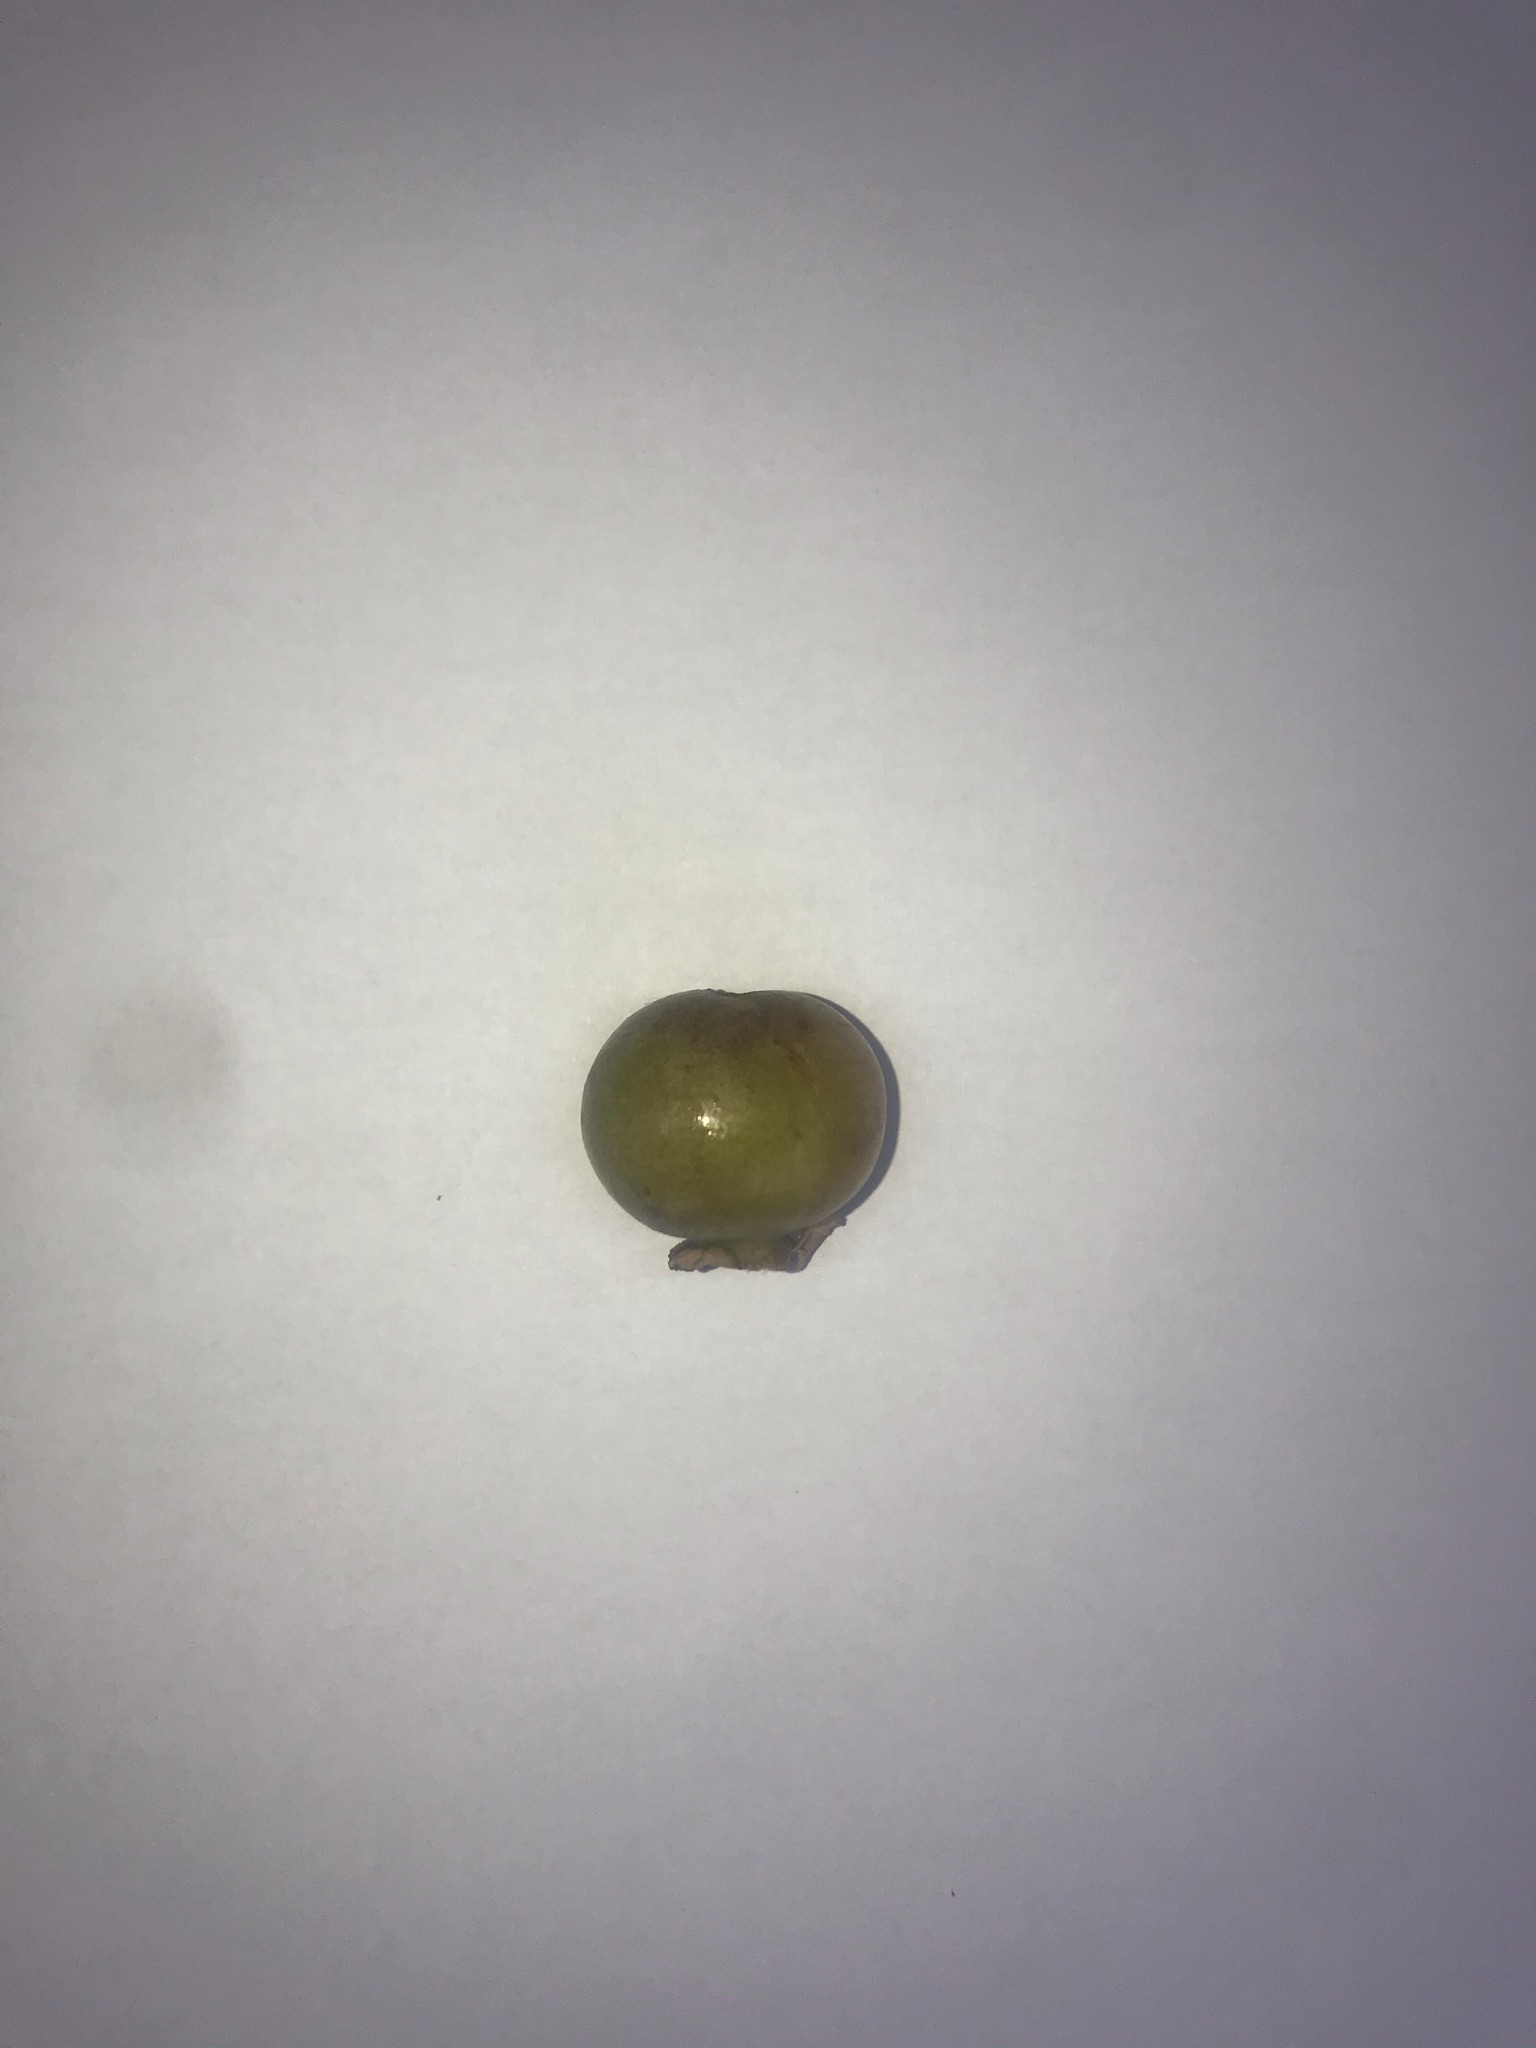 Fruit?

gabiroba
